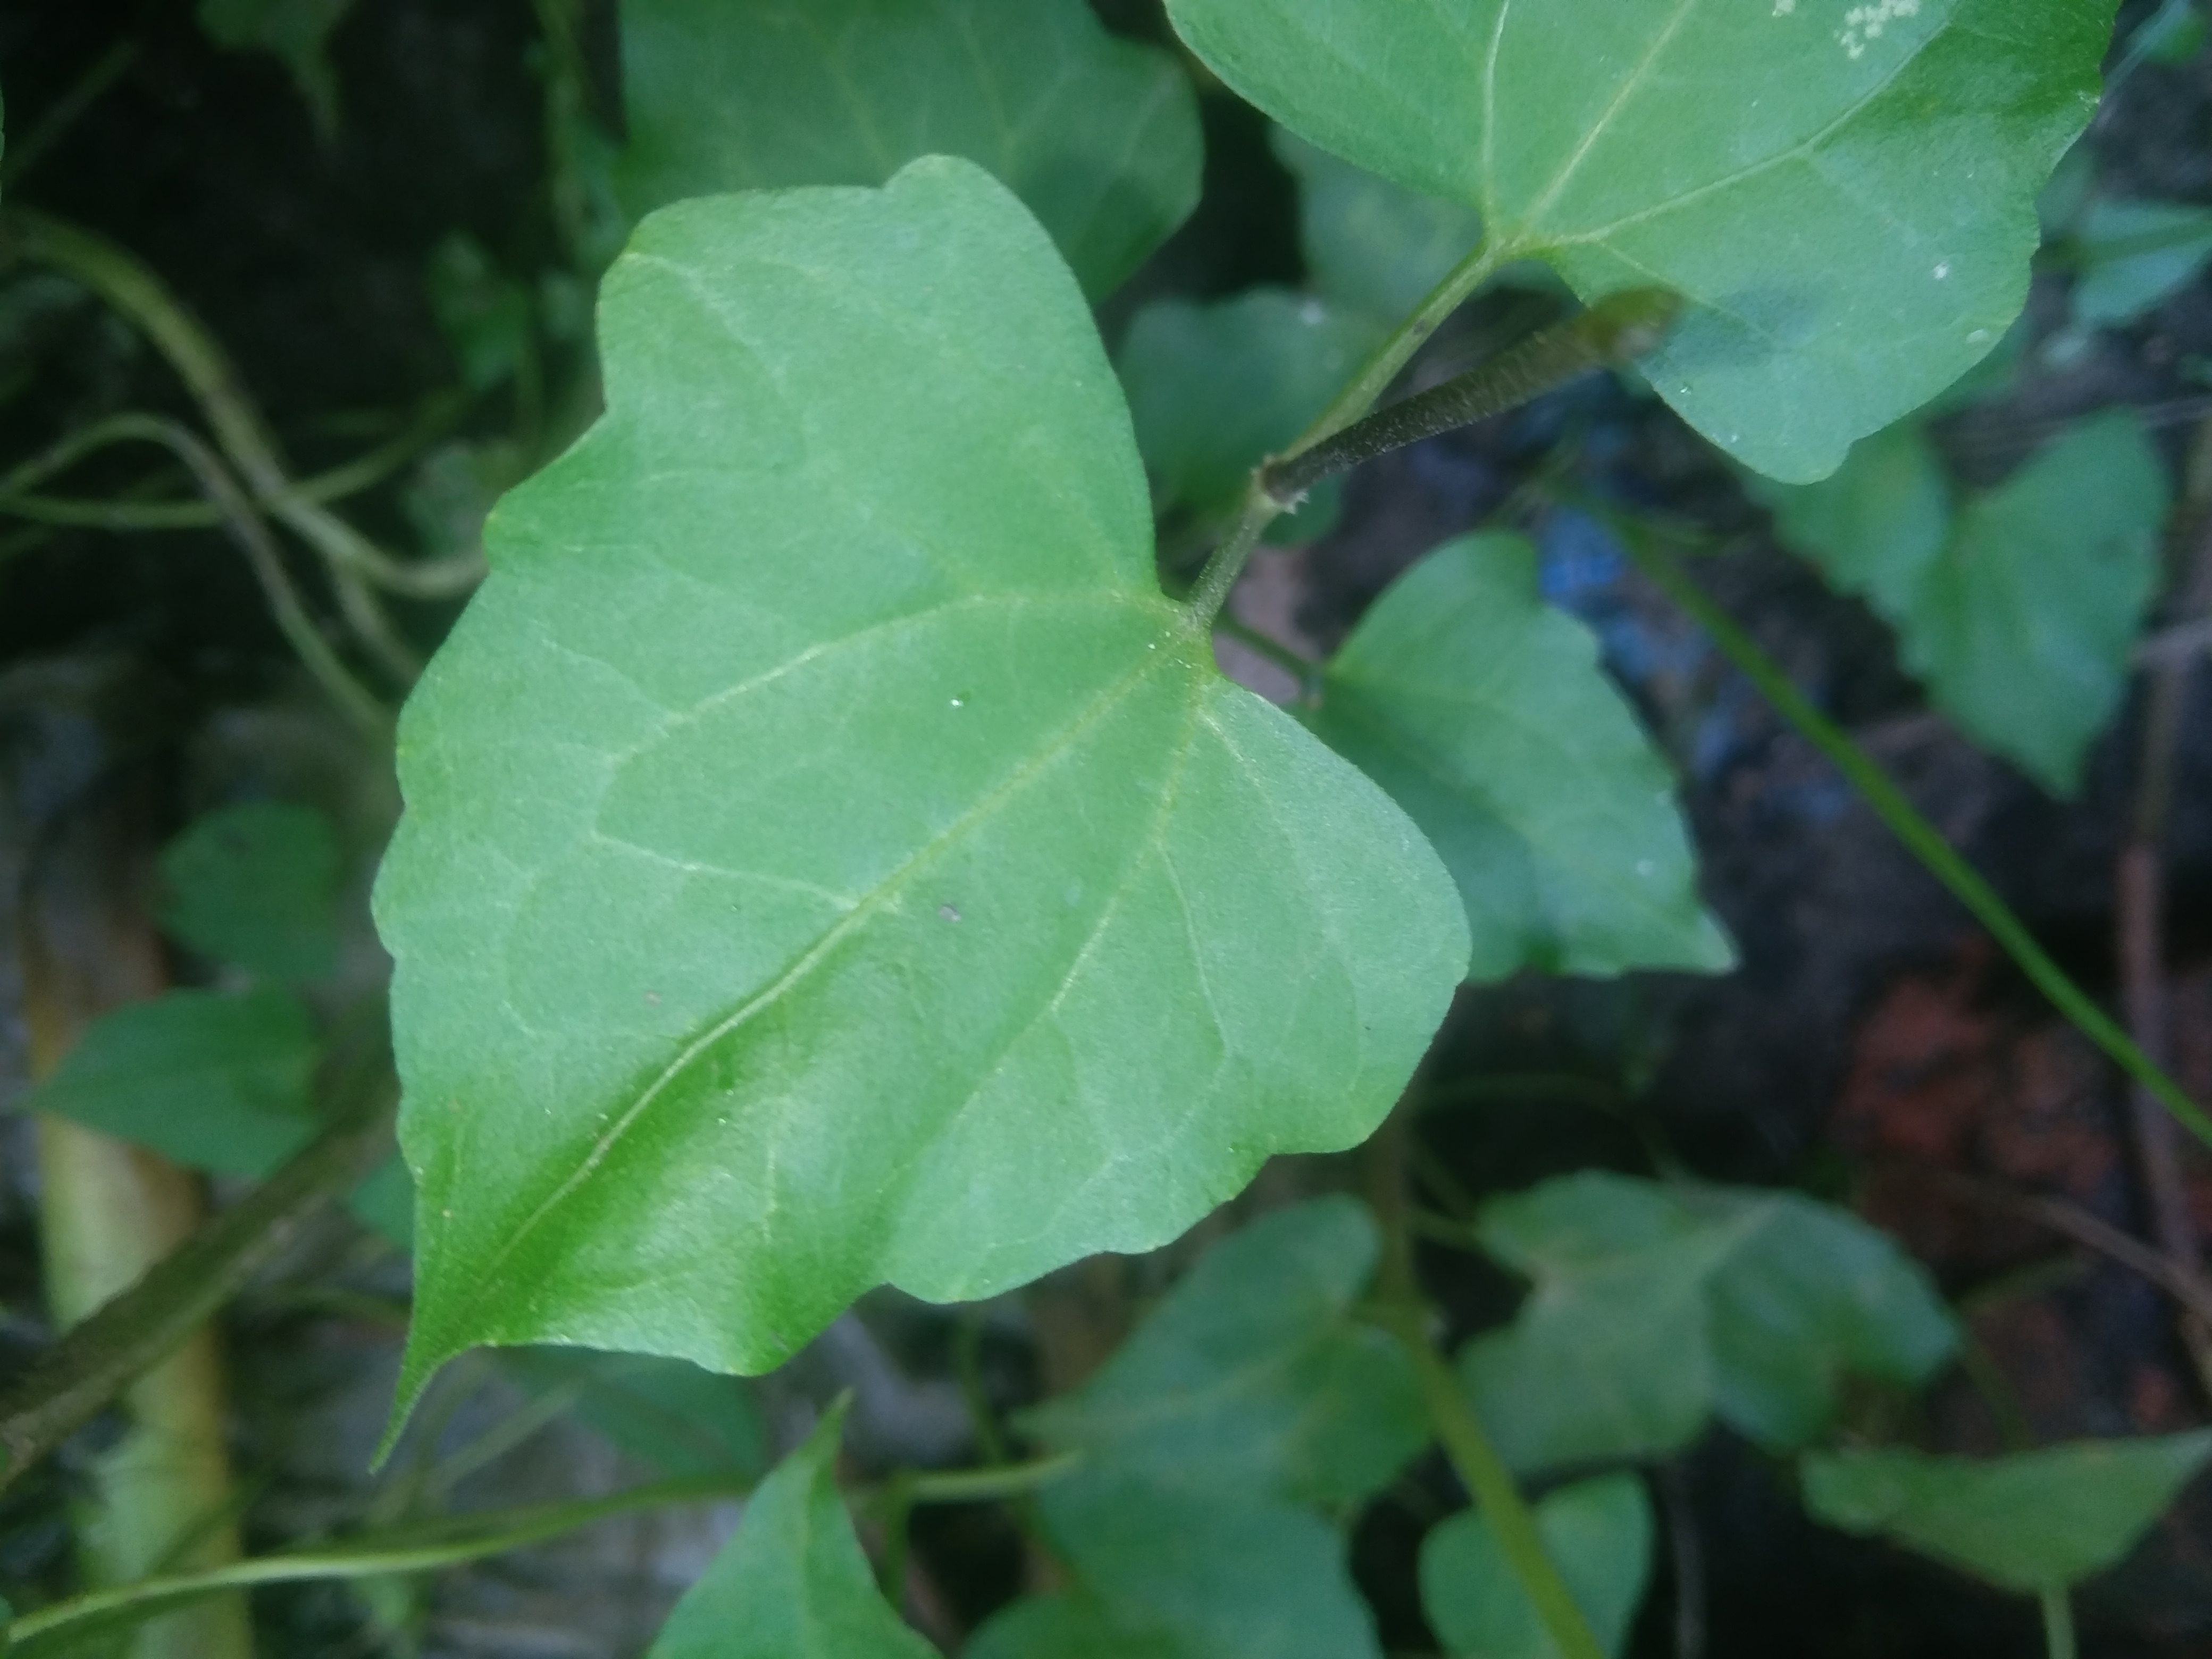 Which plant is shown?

bitter vine
